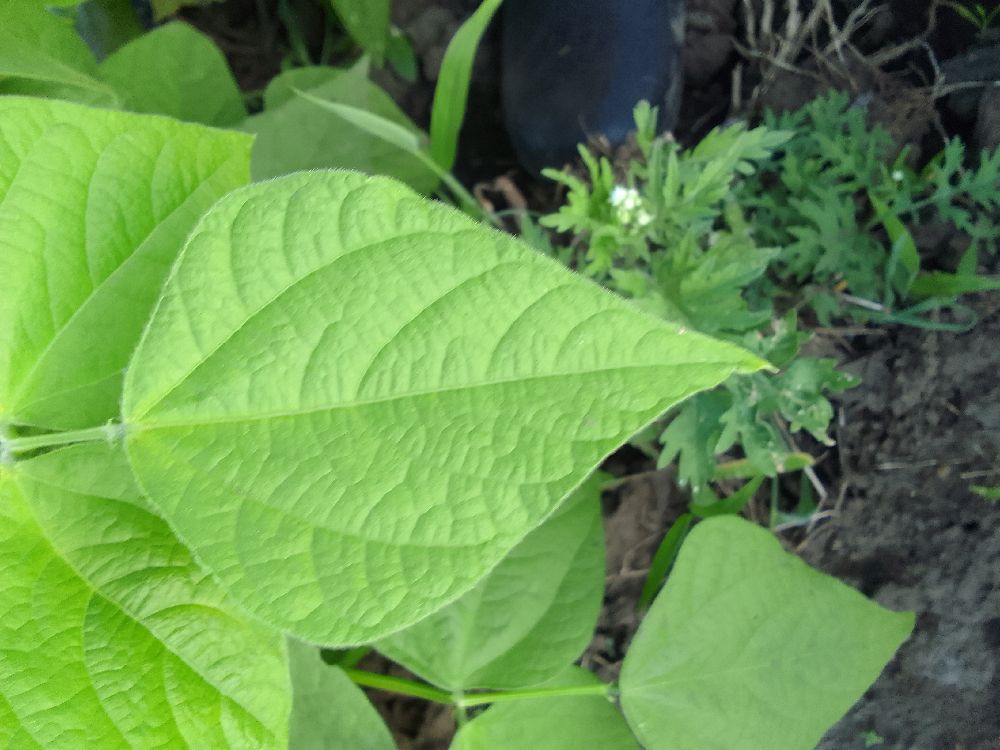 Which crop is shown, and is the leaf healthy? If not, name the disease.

common bean, healthy
